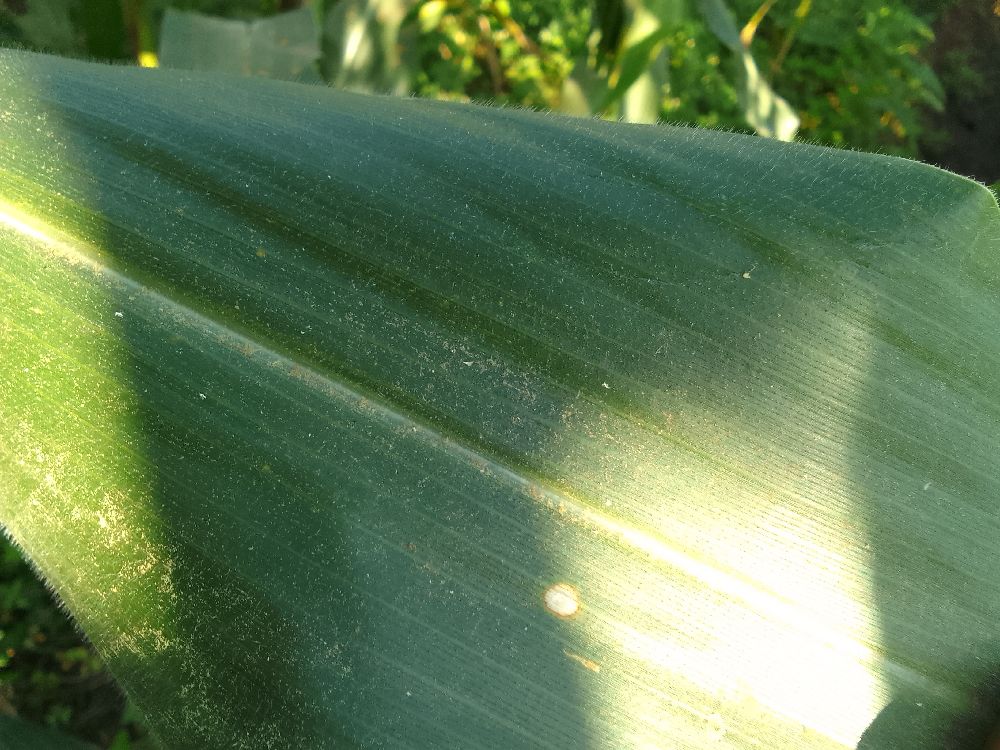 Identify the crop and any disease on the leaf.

maize, healthy
